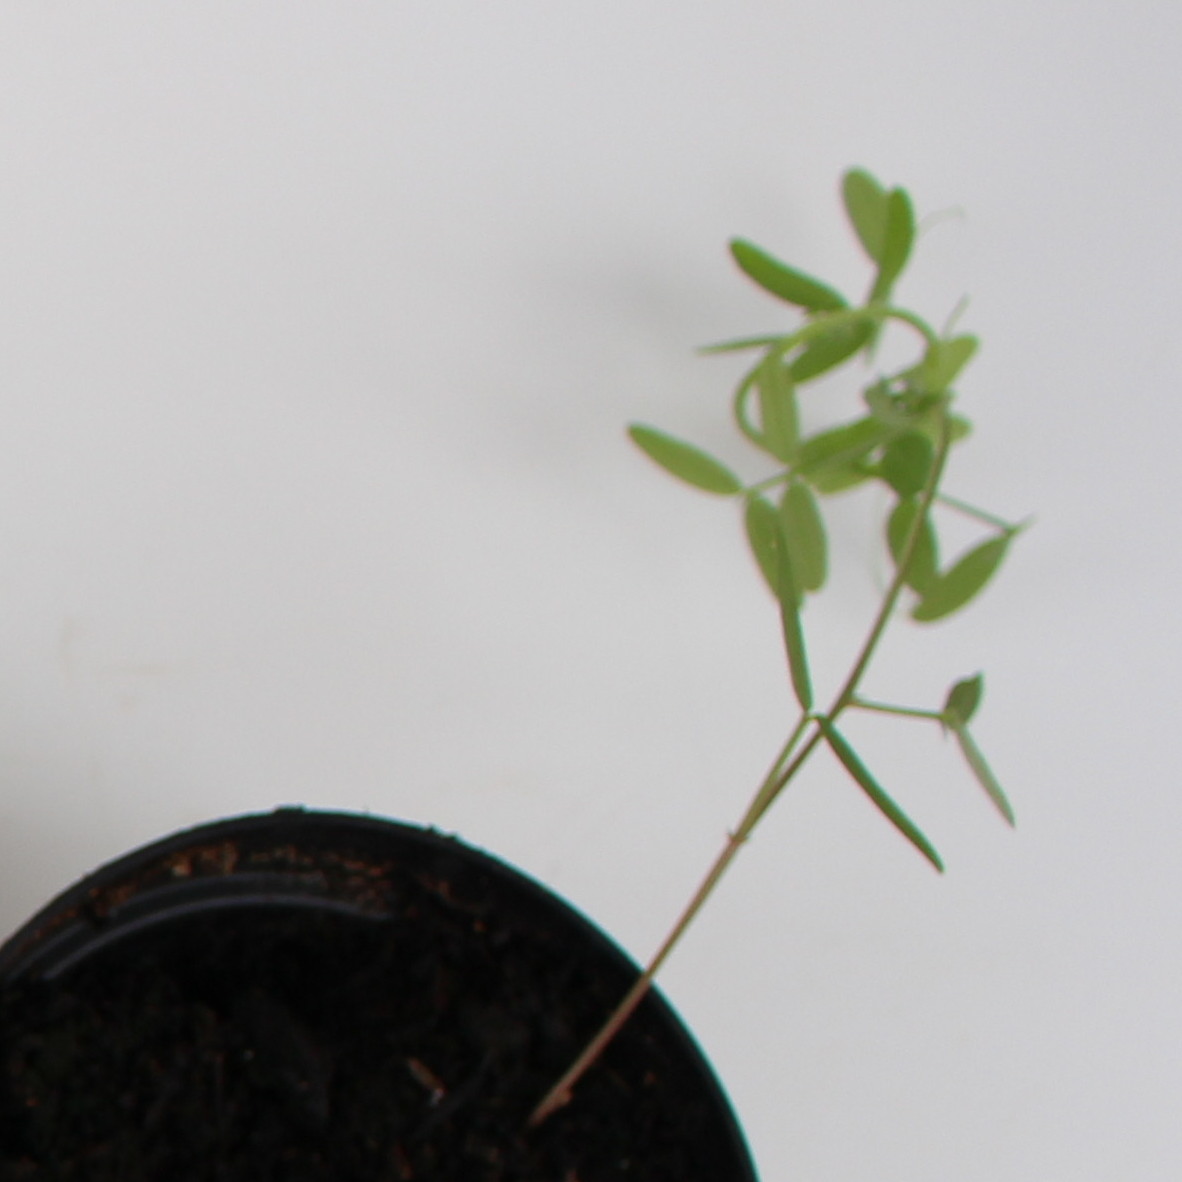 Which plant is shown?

Vicia sativa
